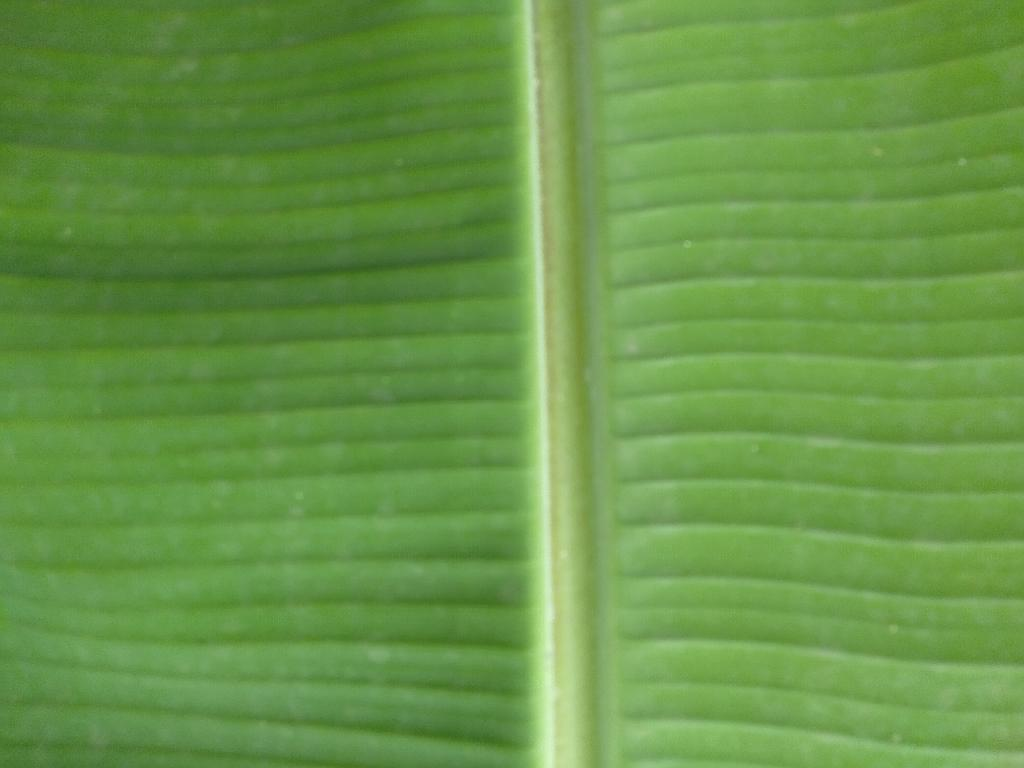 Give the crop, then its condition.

banana, healthy
